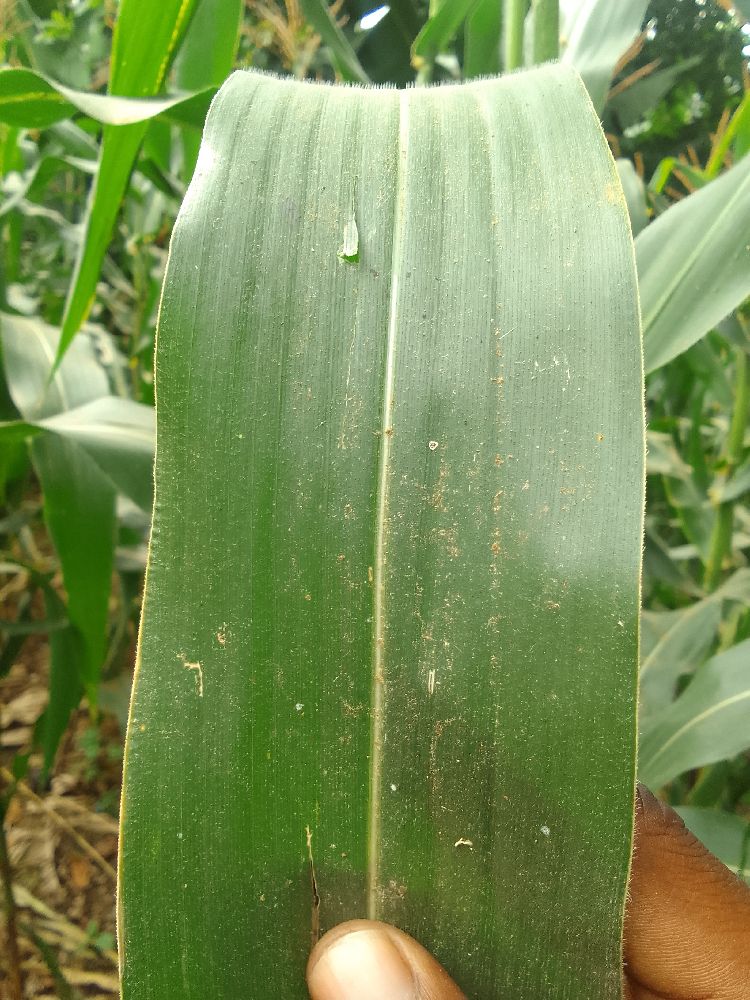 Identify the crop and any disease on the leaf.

maize, healthy
